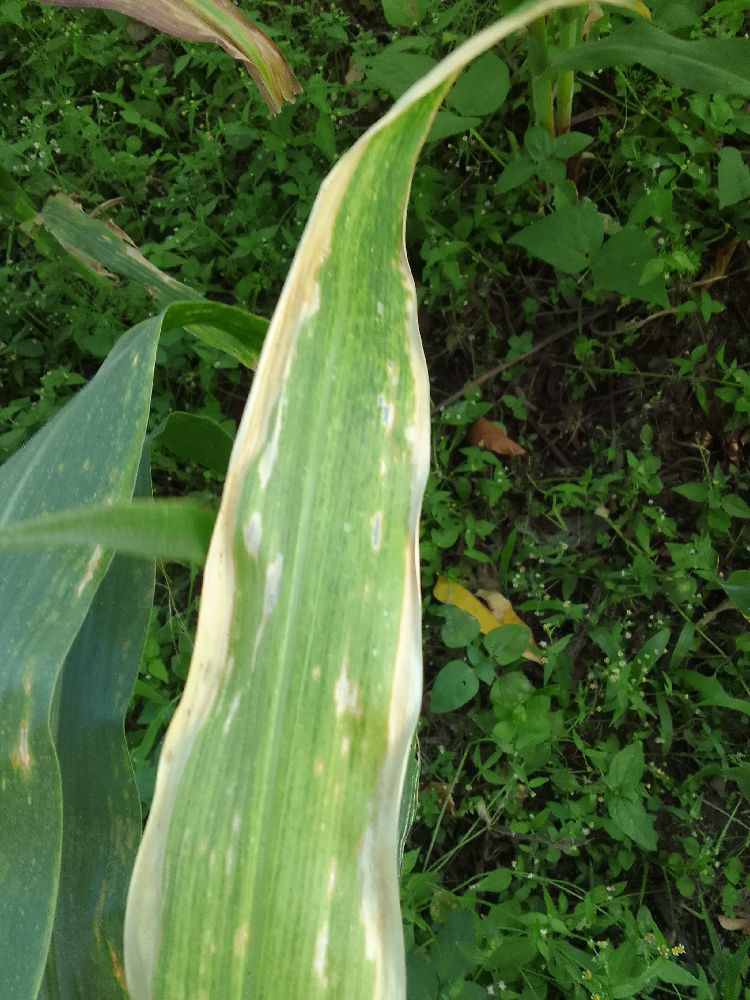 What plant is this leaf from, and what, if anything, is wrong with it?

maize, maize lethal necrosis
